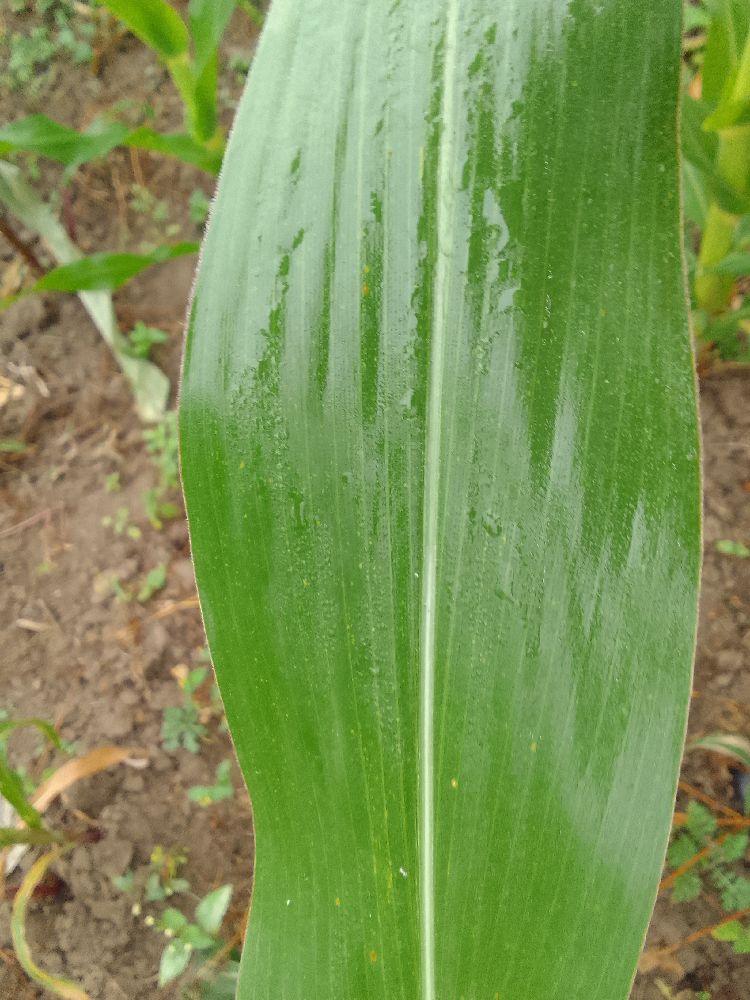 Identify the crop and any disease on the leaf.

maize, healthy
